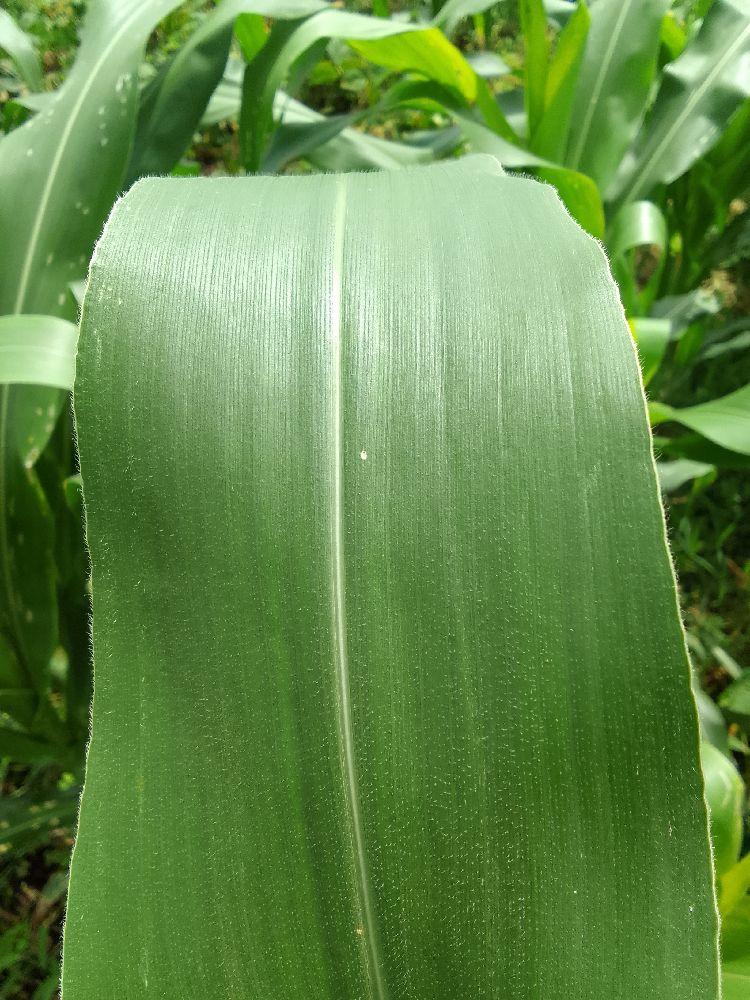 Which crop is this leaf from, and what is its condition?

maize, healthy
